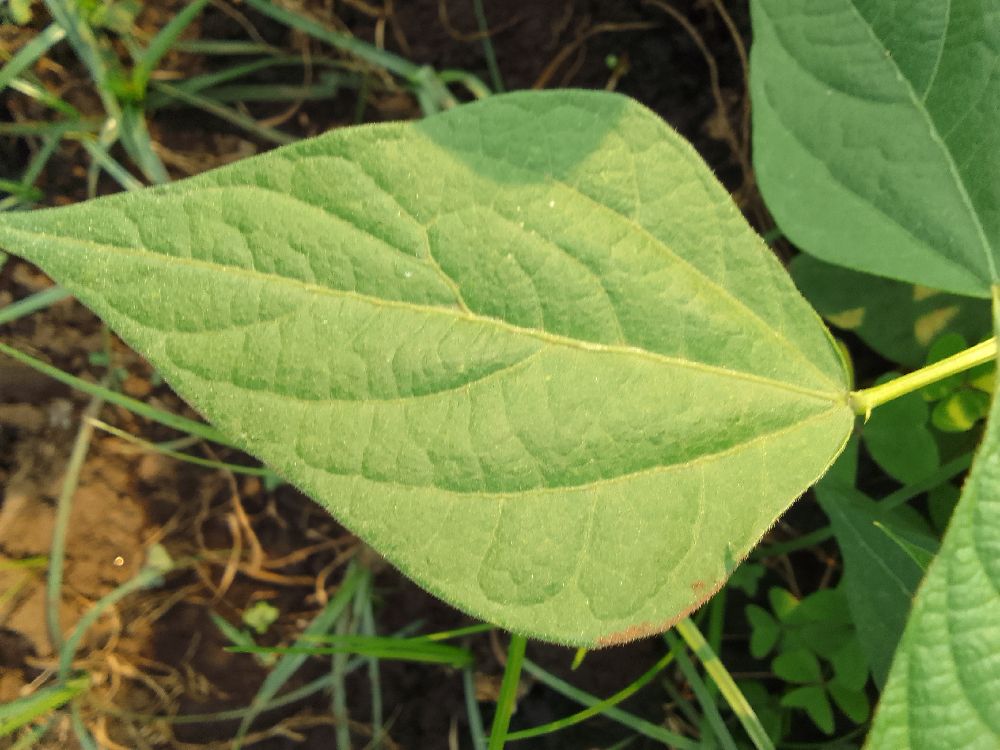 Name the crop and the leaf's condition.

common bean, healthy
